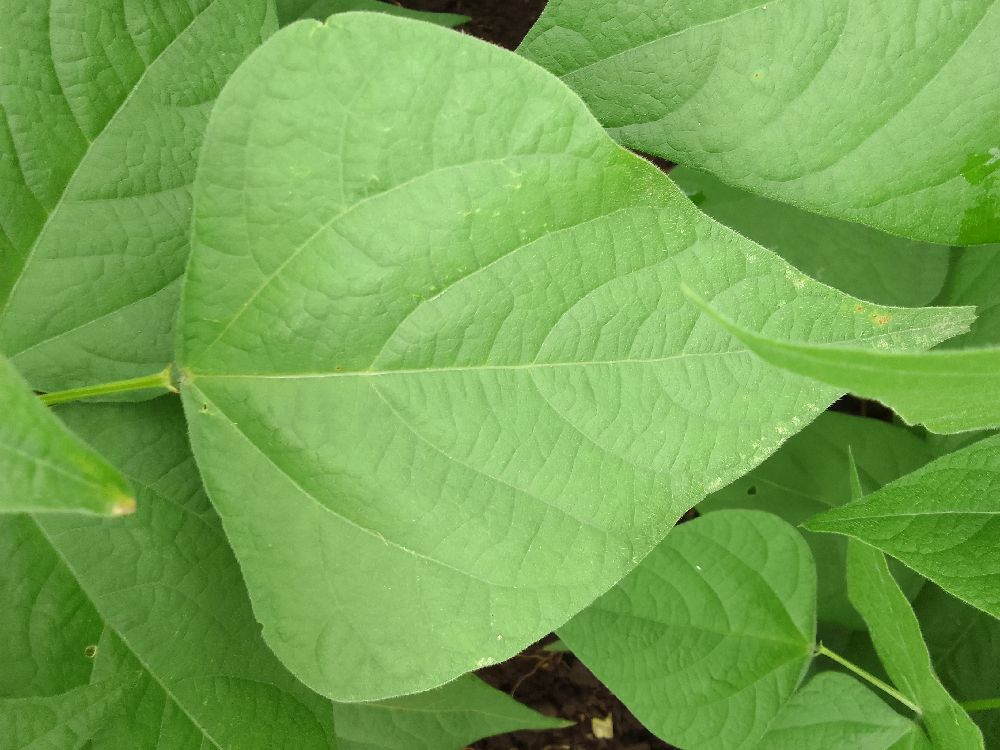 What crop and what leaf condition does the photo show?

common bean, healthy
